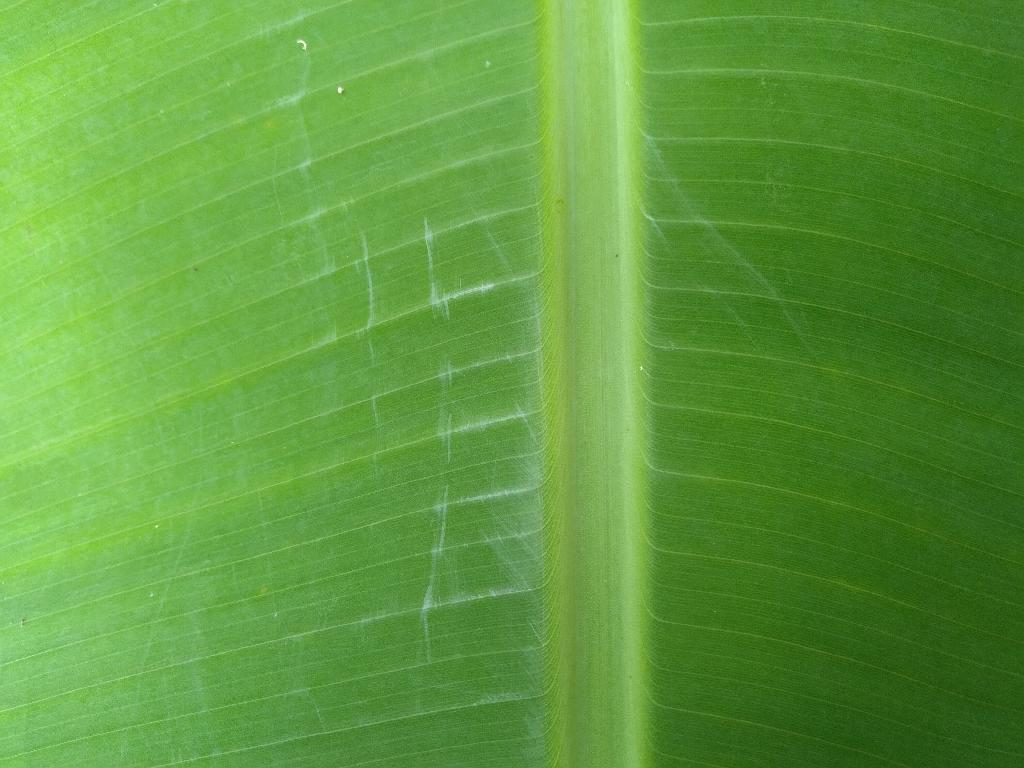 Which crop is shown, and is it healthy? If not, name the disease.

banana, healthy
